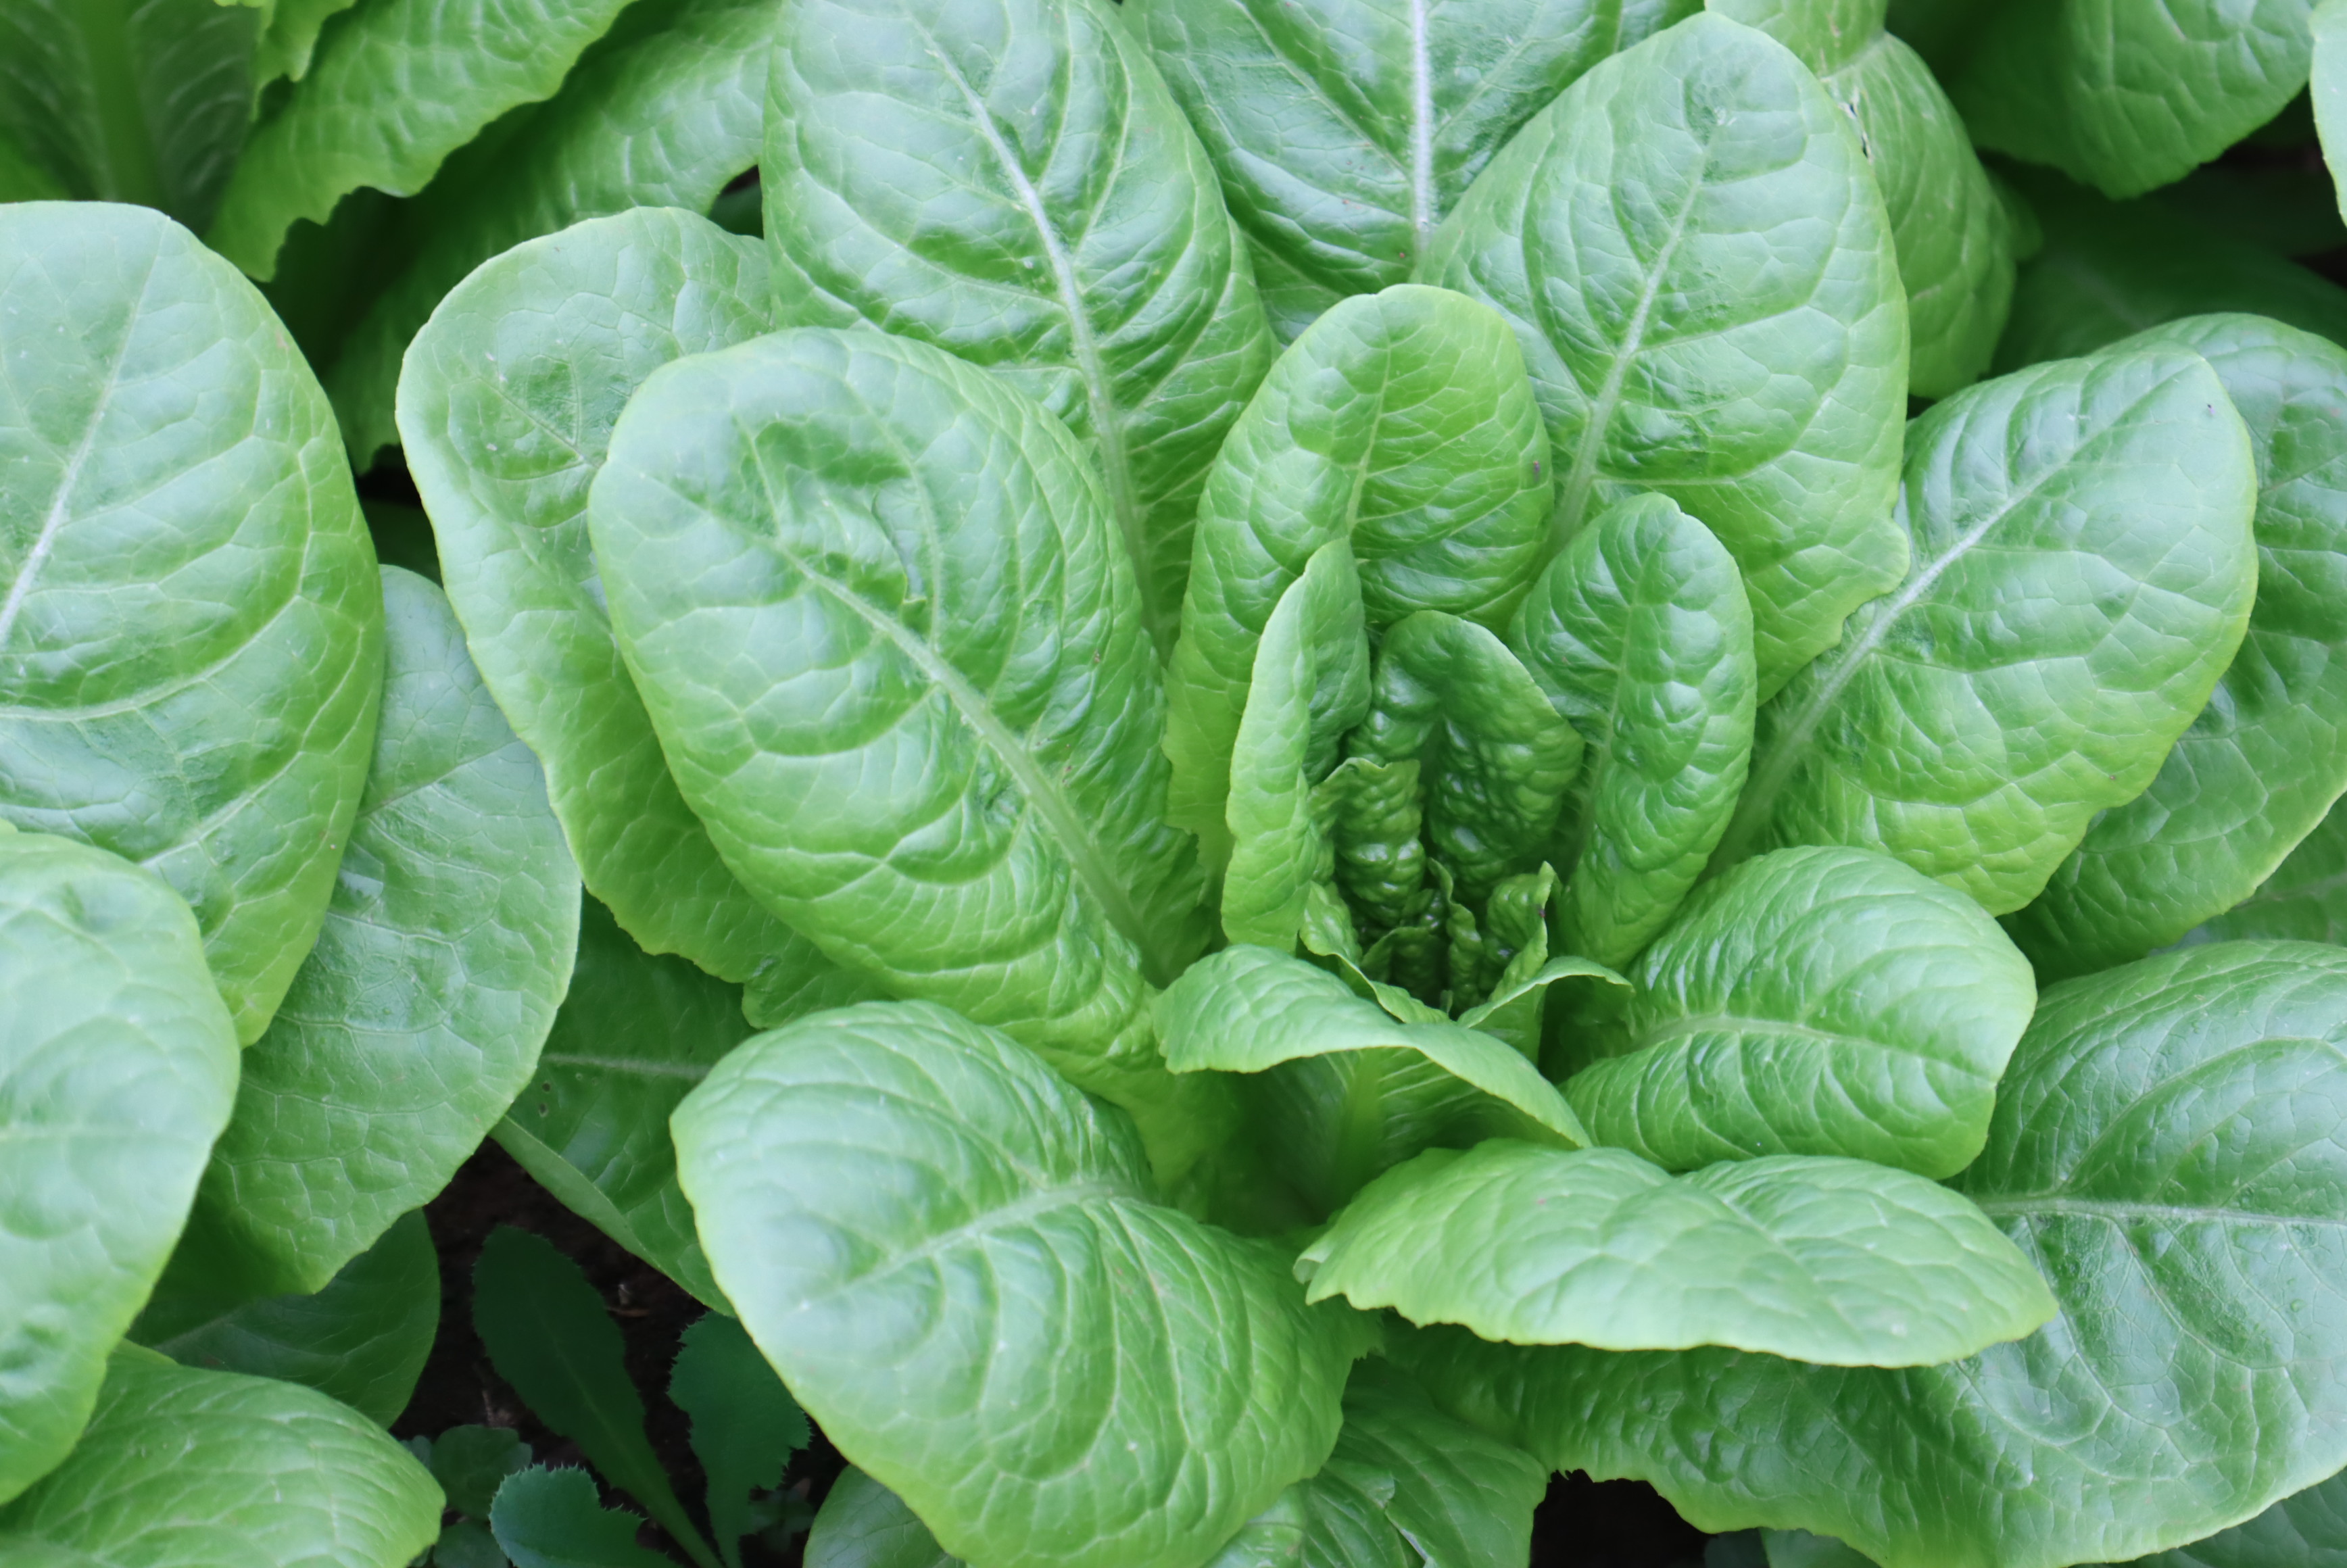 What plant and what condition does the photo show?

lettuce, healthy
